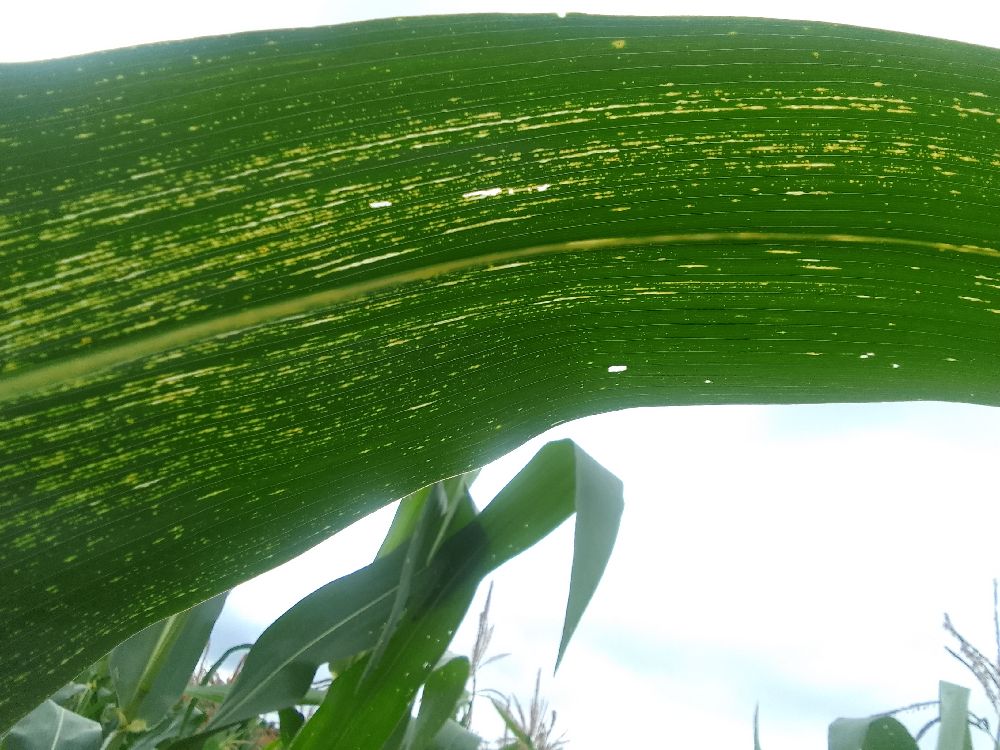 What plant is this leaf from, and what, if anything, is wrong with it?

maize, maize streak virus
